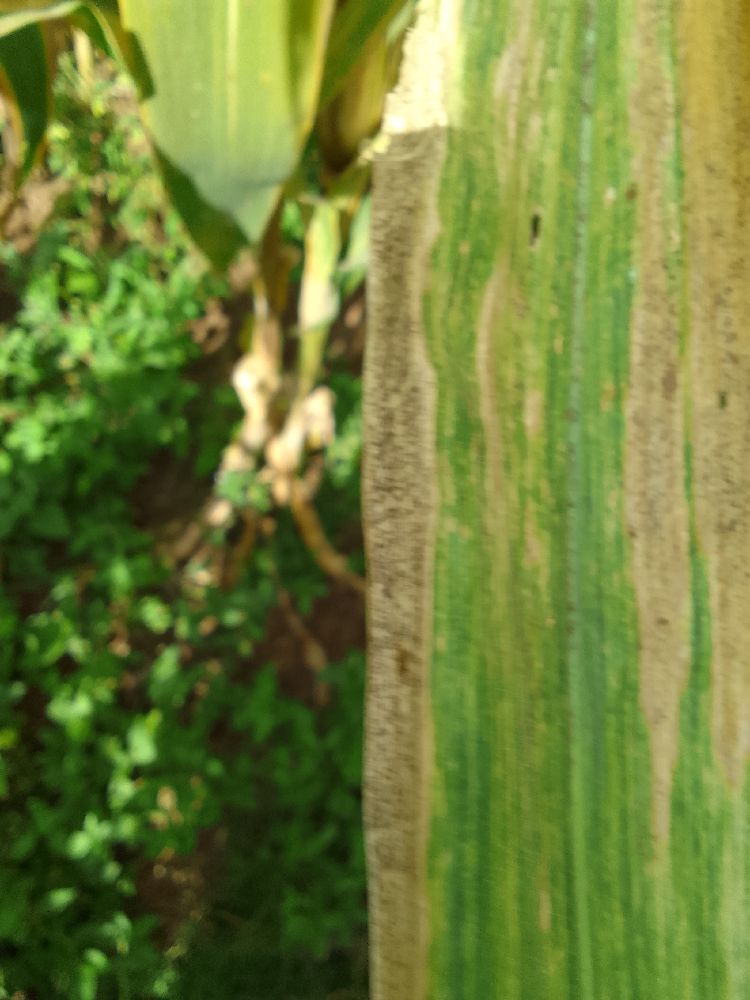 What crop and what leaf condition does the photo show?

maize, maize lethal necrosis
